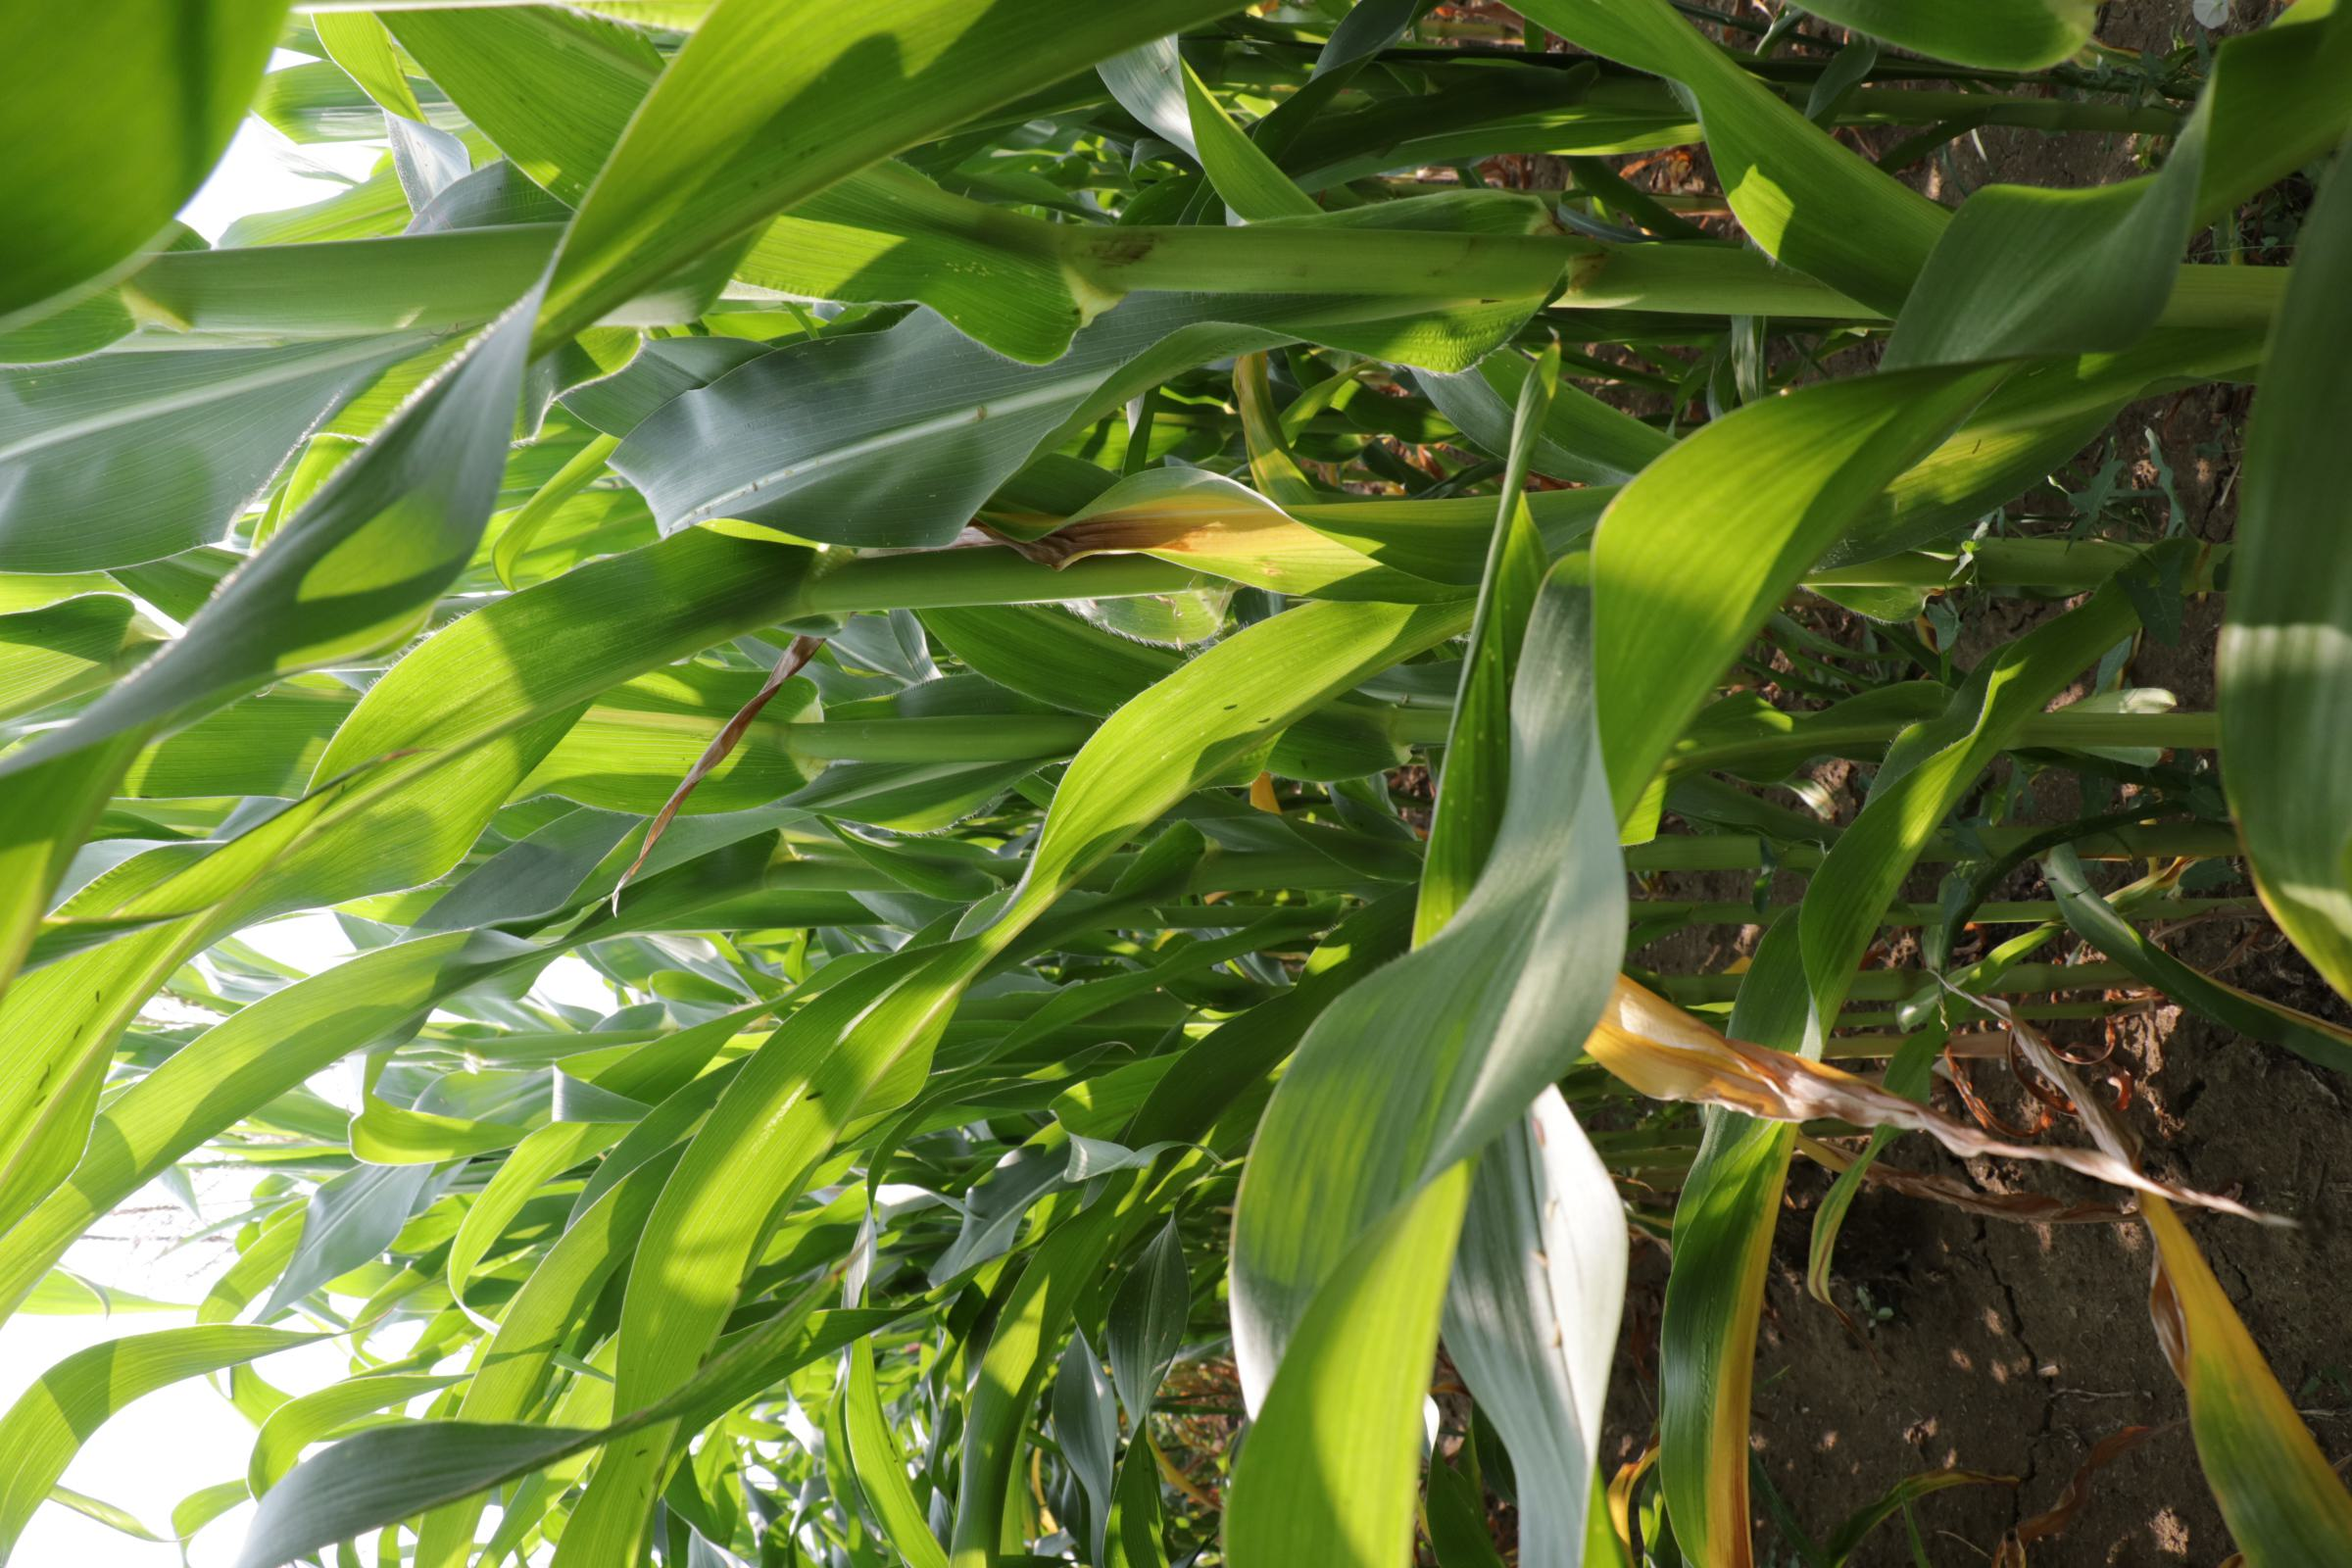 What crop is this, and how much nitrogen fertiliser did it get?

maize, reduced nitrogen fertilisation
